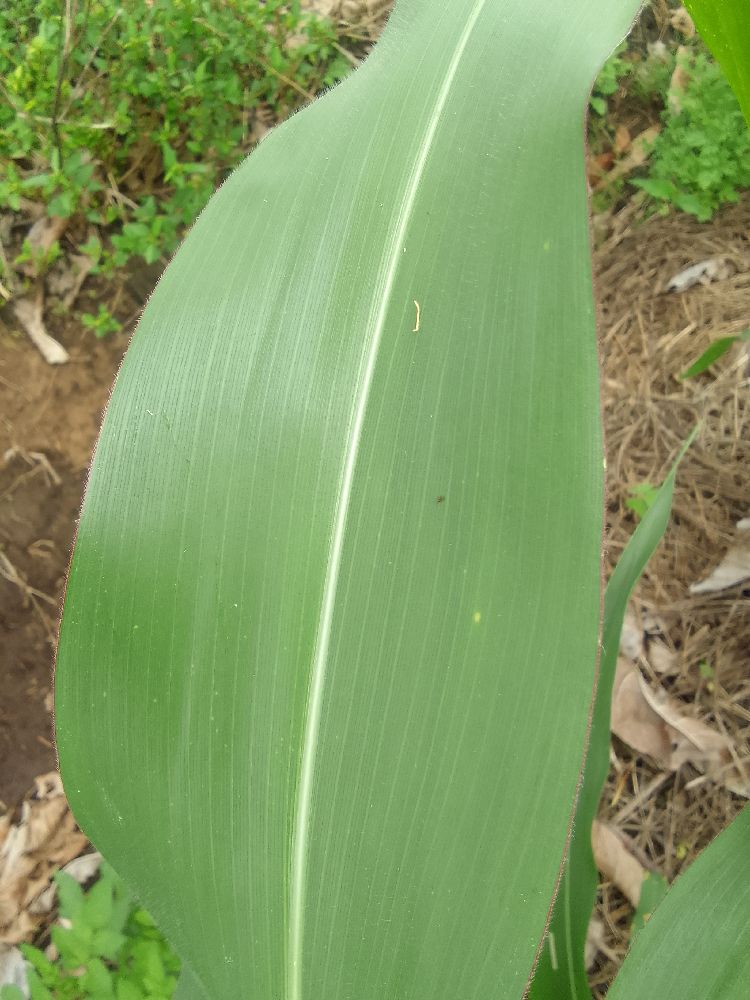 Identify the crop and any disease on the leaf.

maize, healthy
